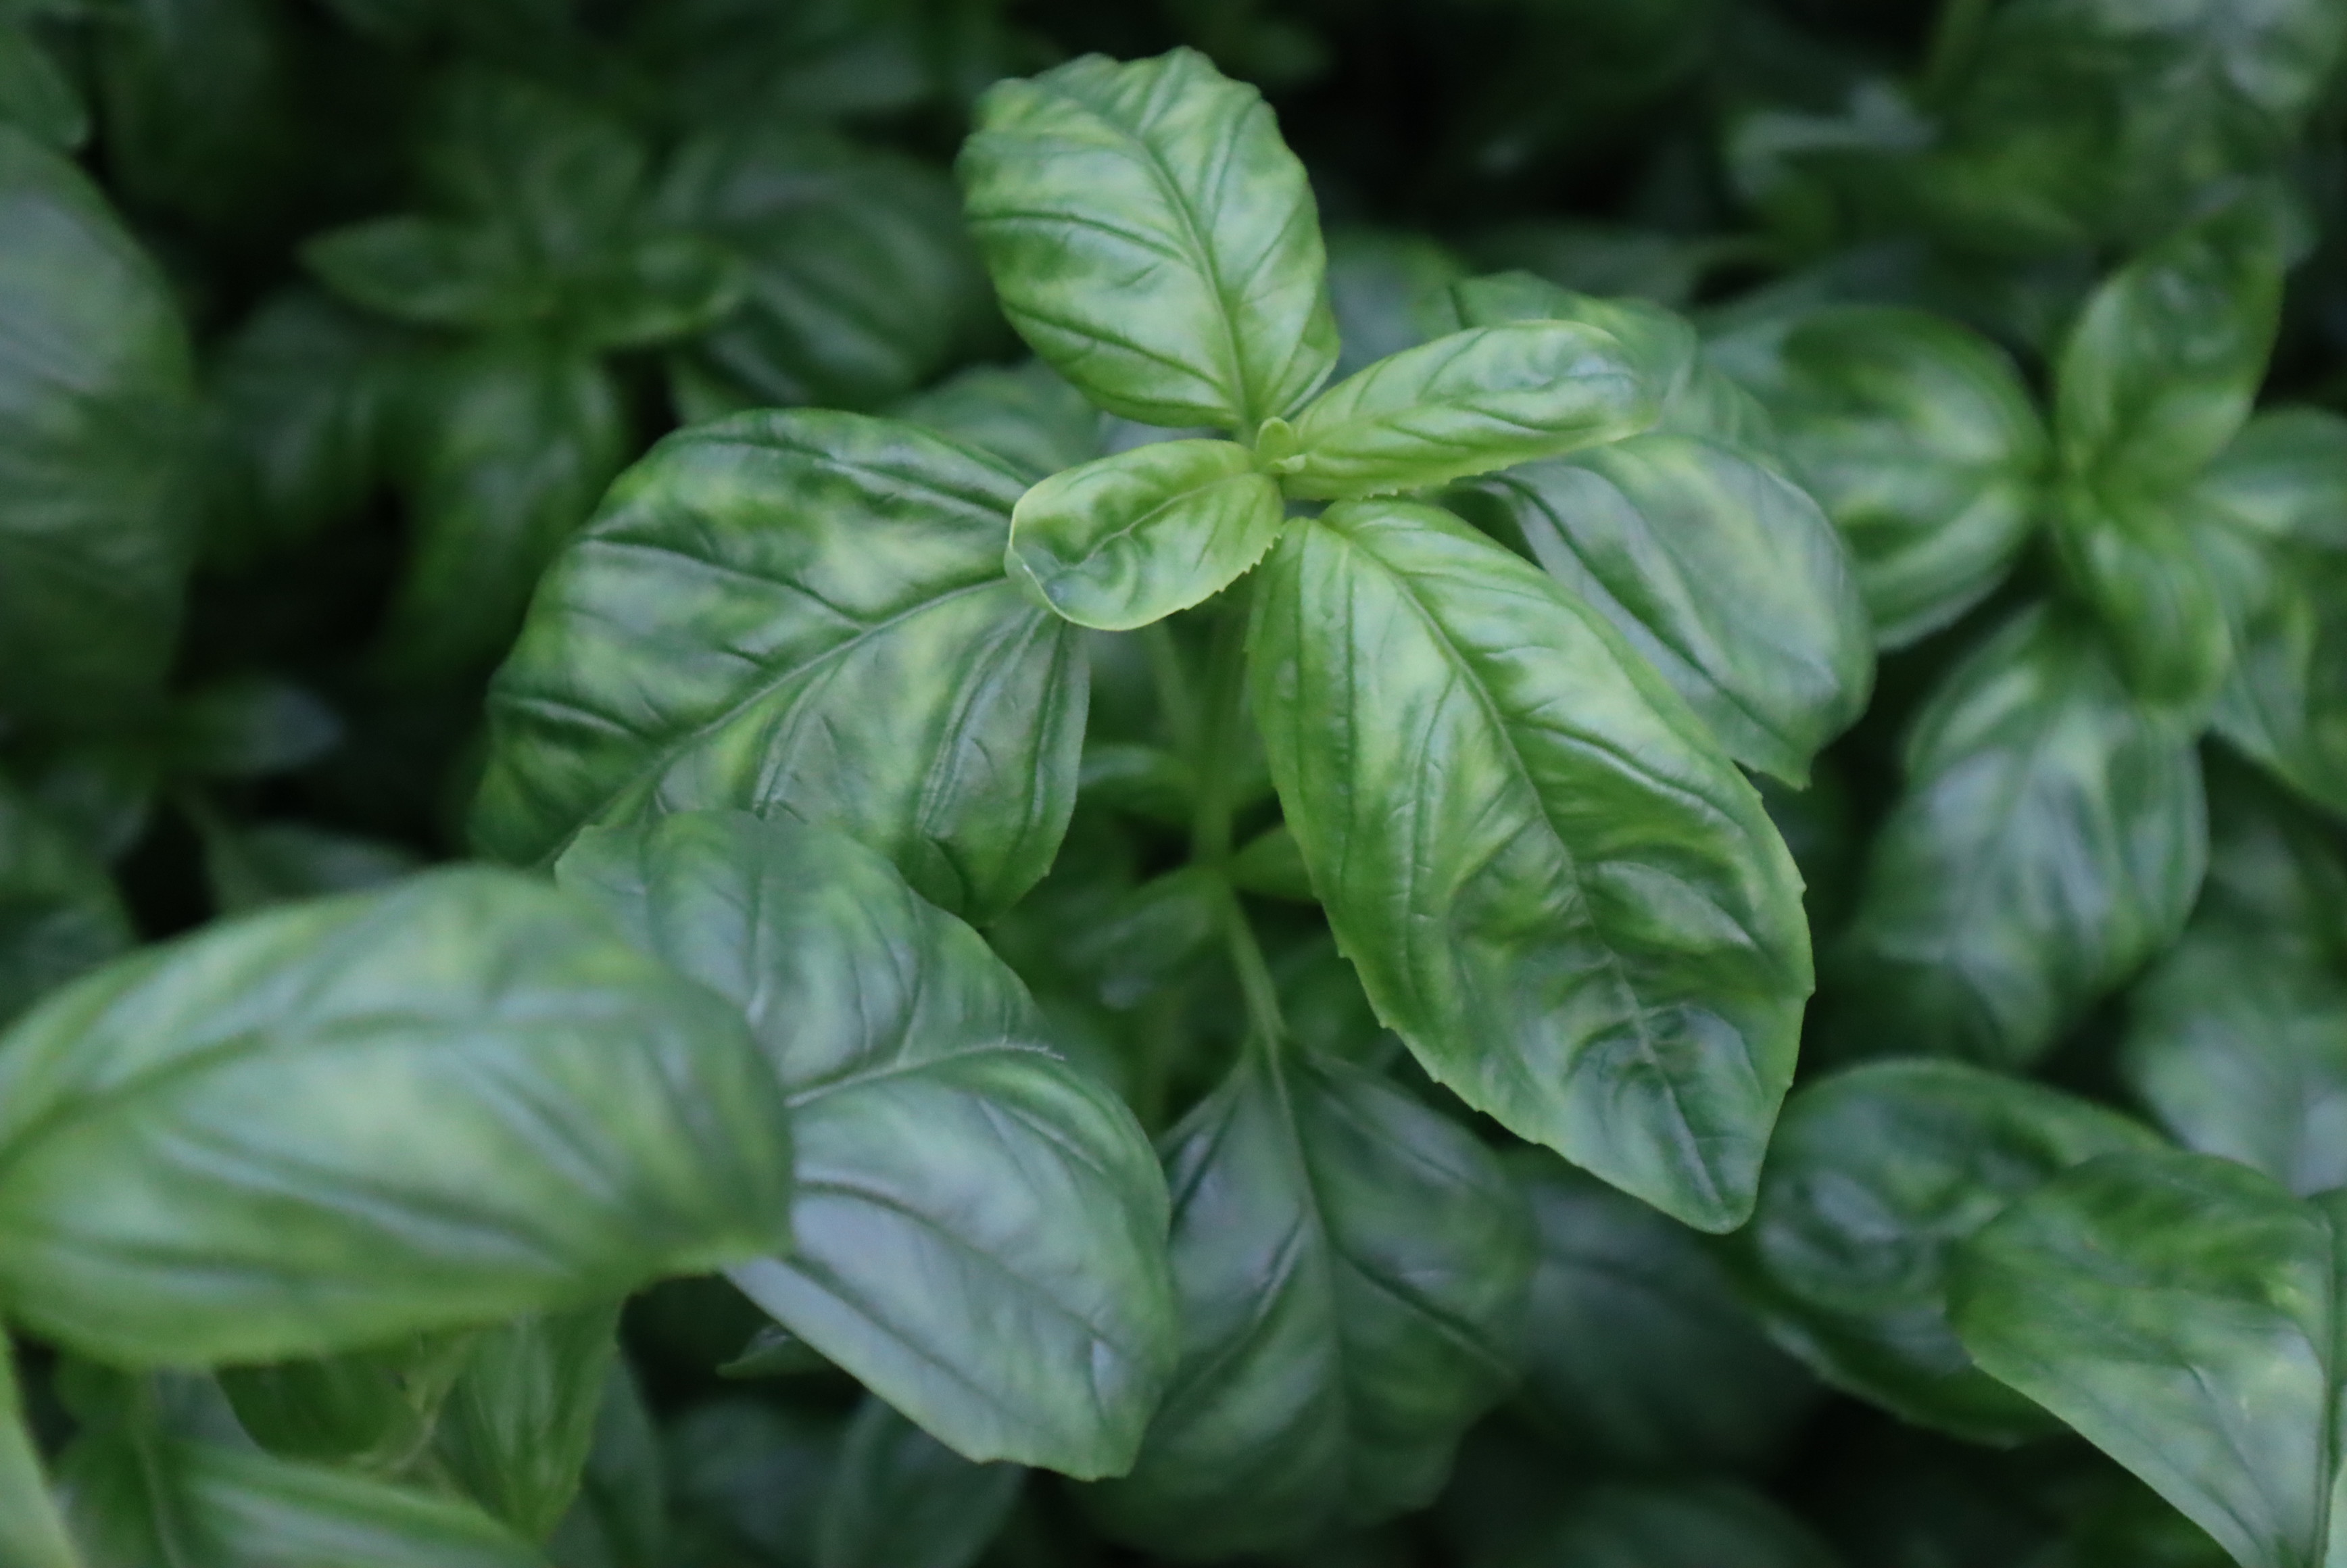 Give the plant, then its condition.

basil, healthy
